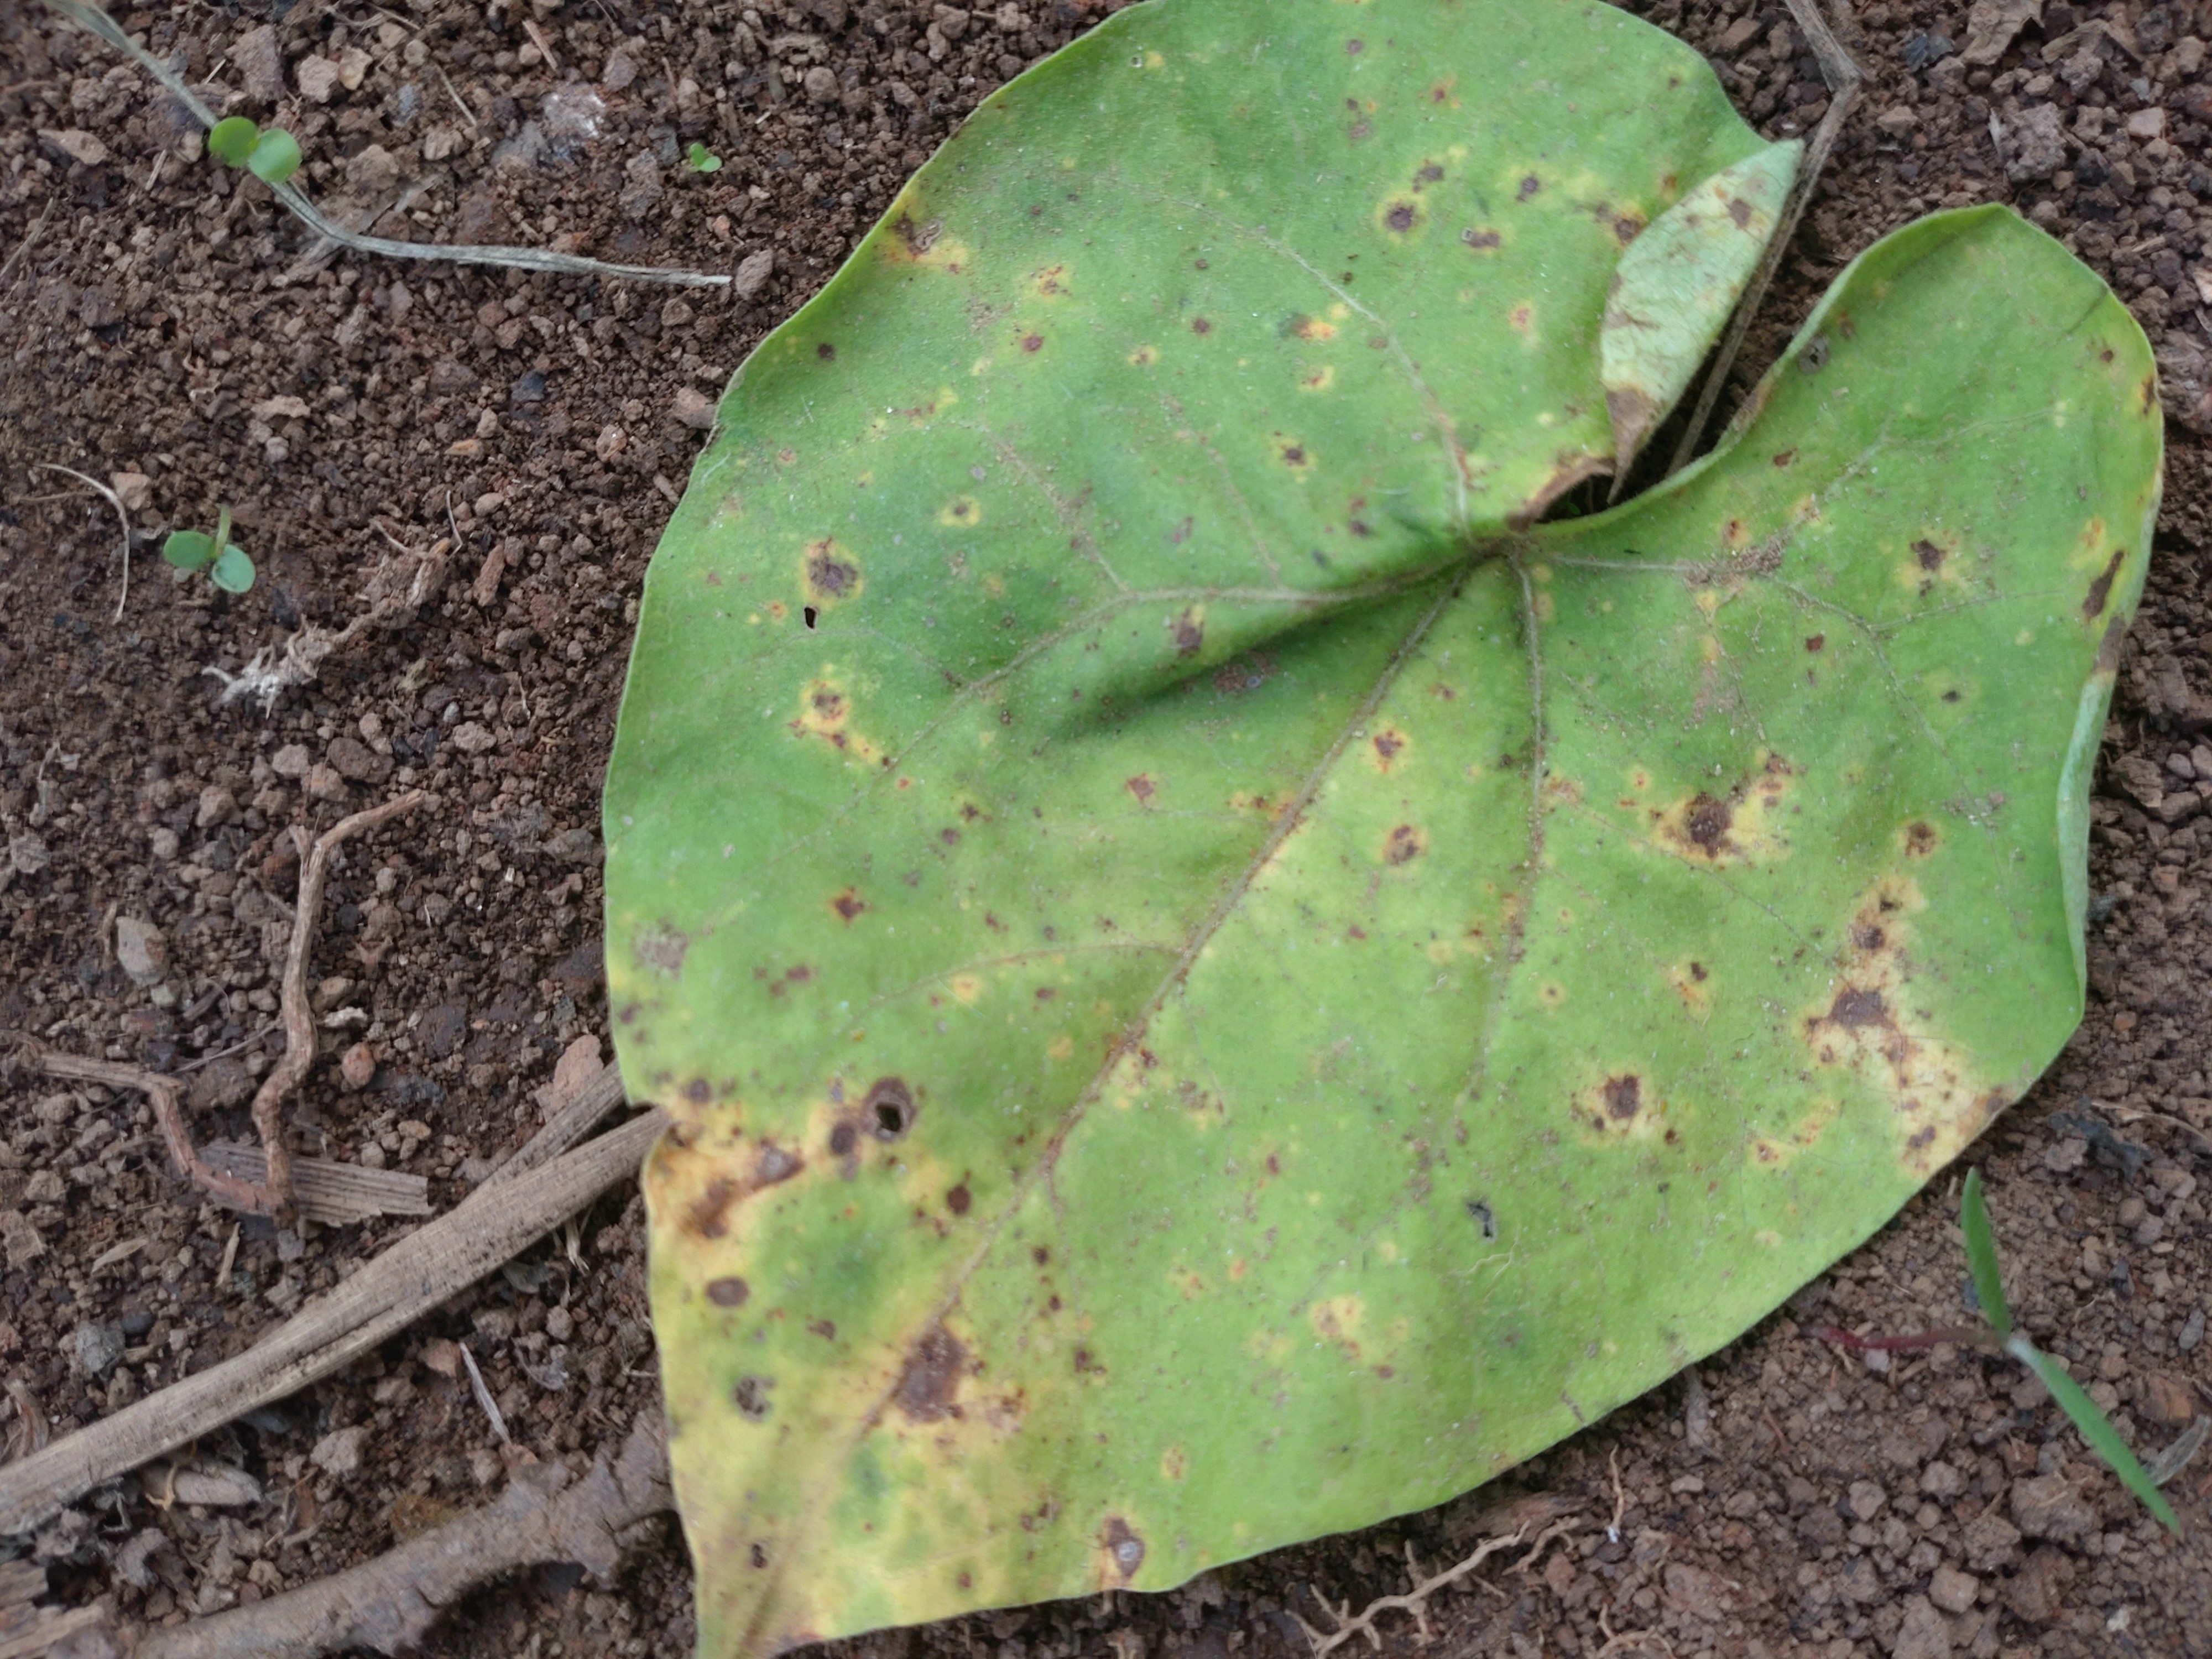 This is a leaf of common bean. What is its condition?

rust
